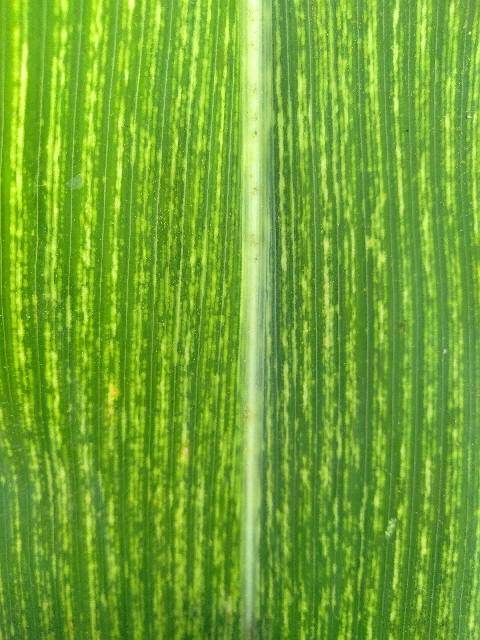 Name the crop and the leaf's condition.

maize, maize streak virus
